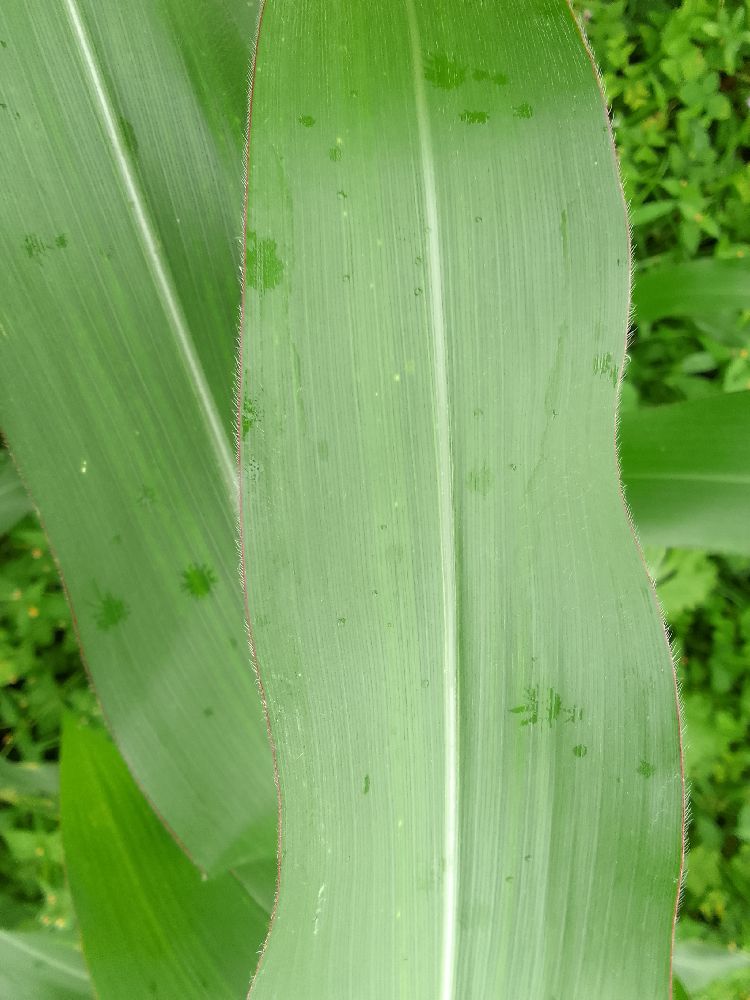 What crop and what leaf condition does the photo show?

maize, healthy
